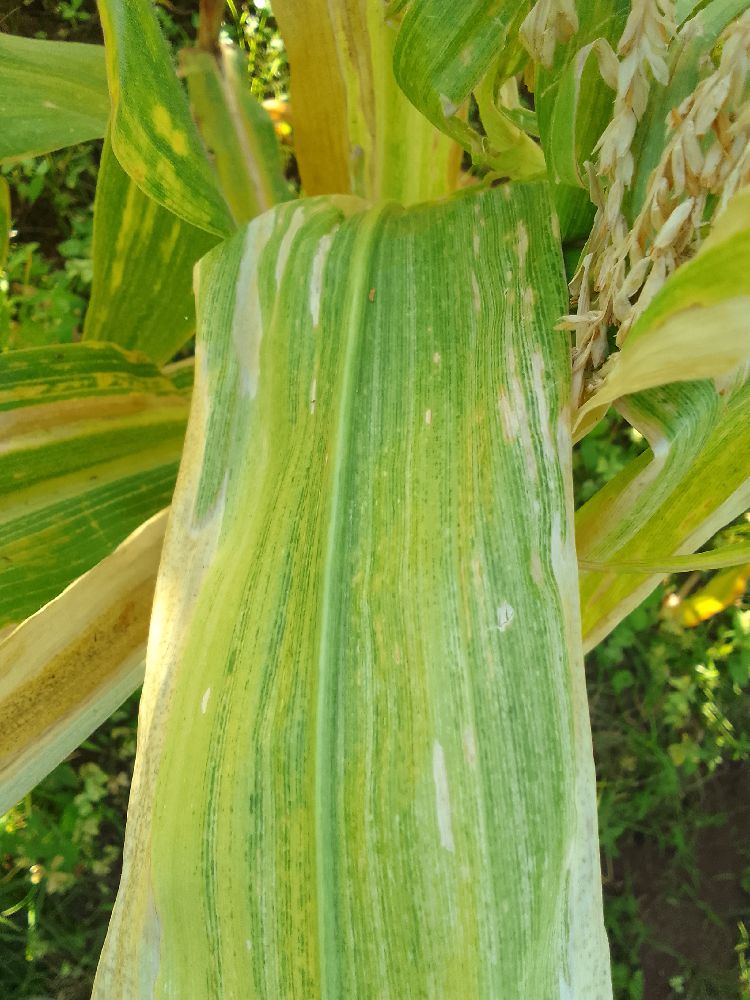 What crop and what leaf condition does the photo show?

maize, maize lethal necrosis
